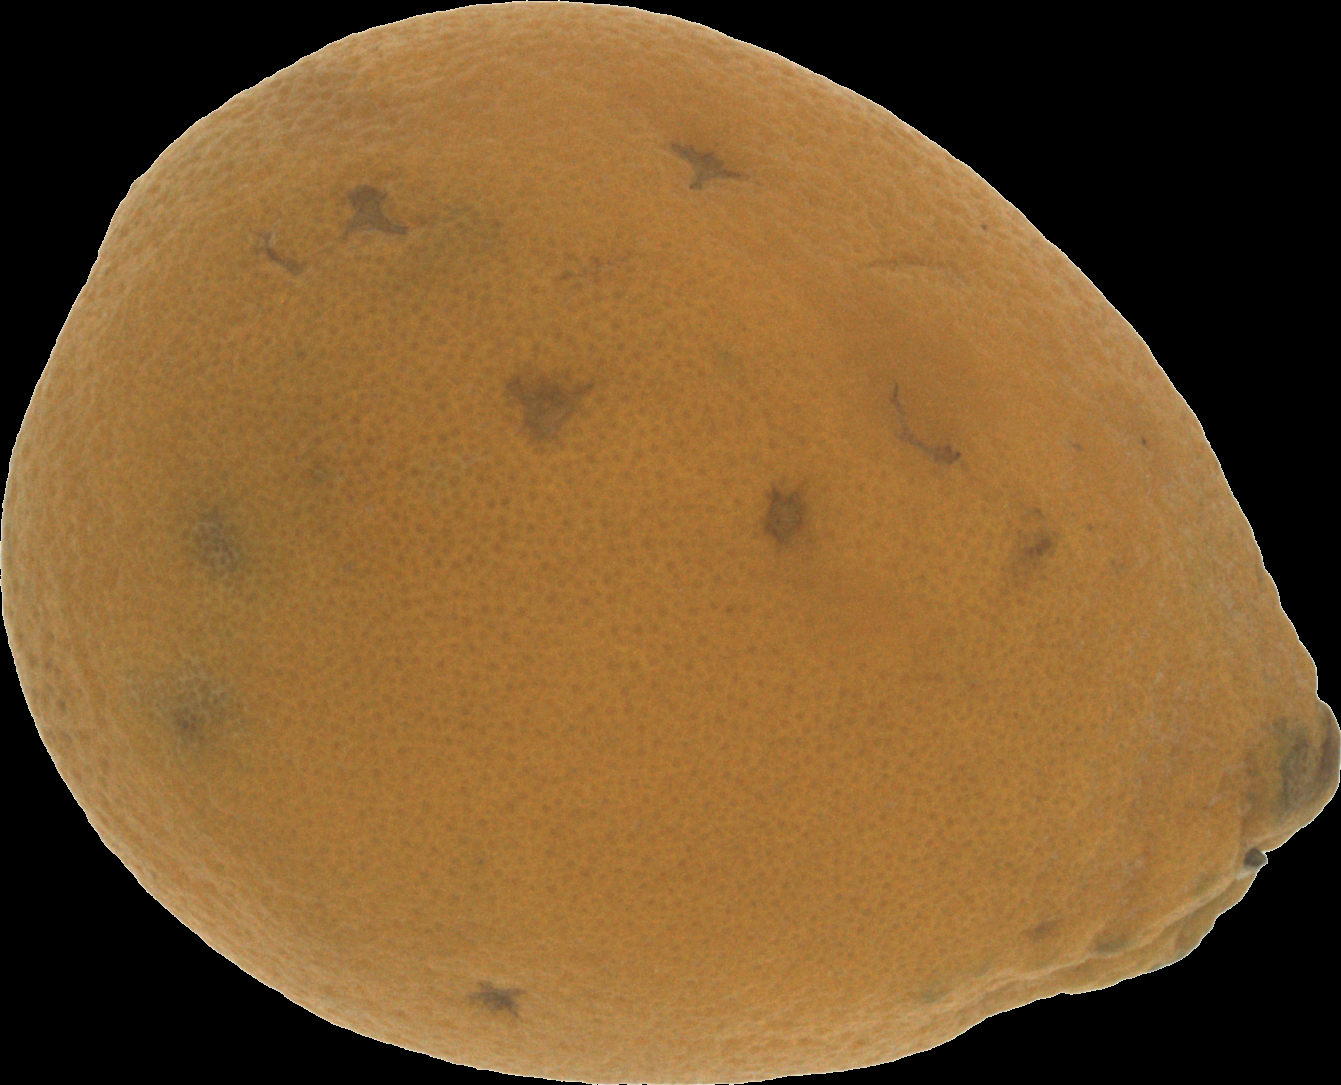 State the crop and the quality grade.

orange, bad
